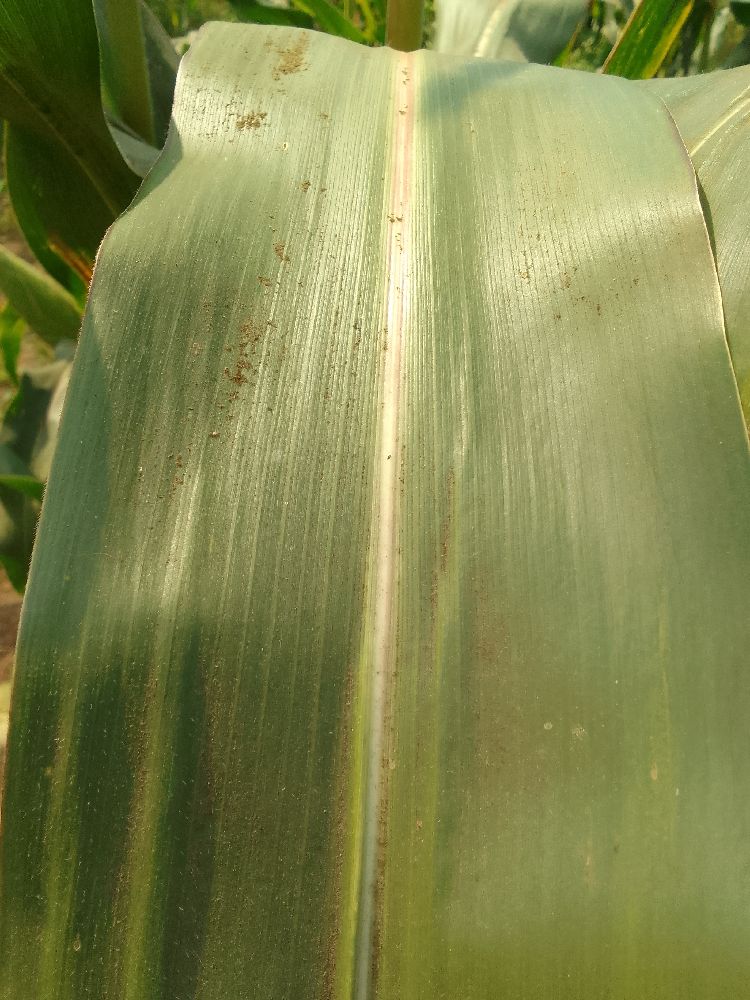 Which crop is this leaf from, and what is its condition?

maize, healthy
